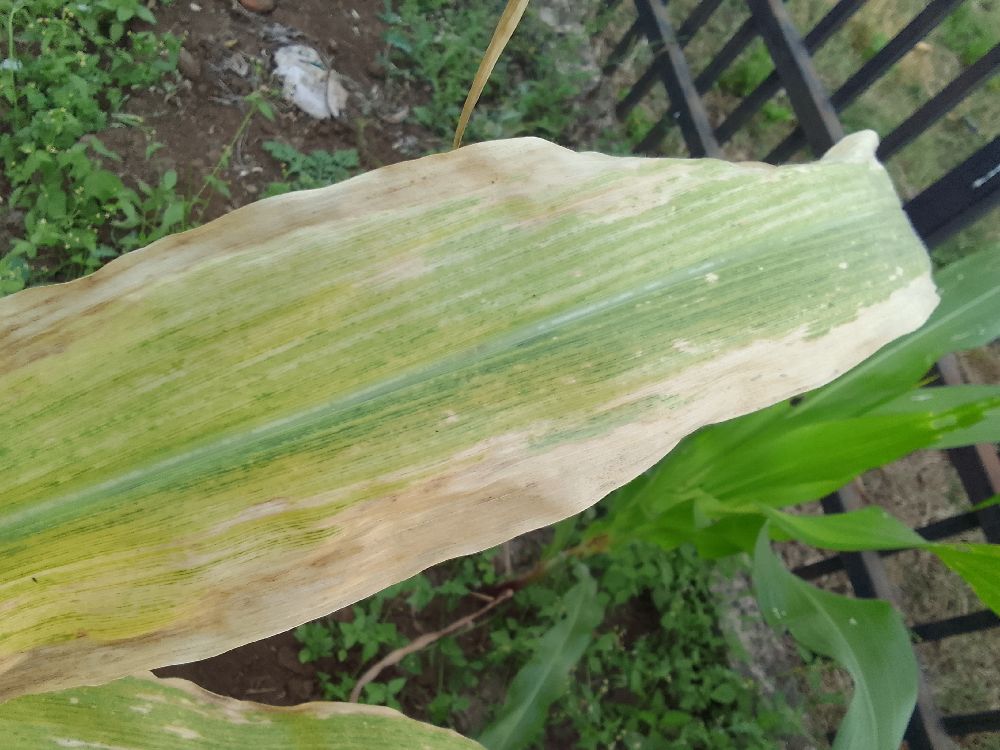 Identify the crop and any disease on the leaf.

maize, maize lethal necrosis
